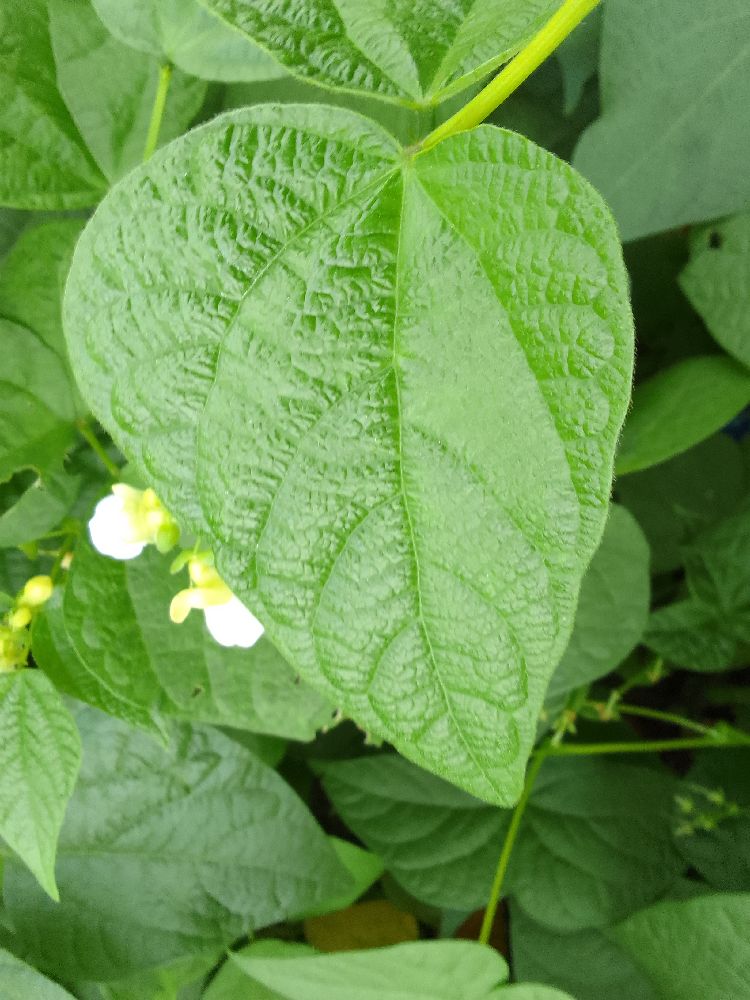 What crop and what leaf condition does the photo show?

common bean, healthy
